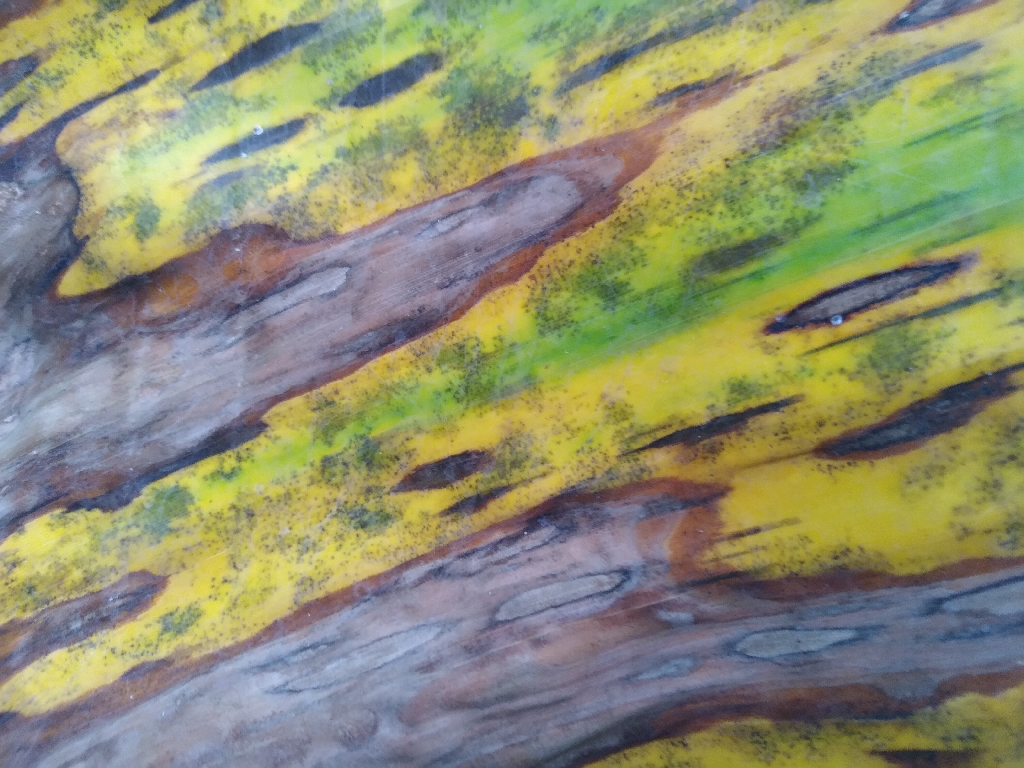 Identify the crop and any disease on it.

banana, black sigatoka
